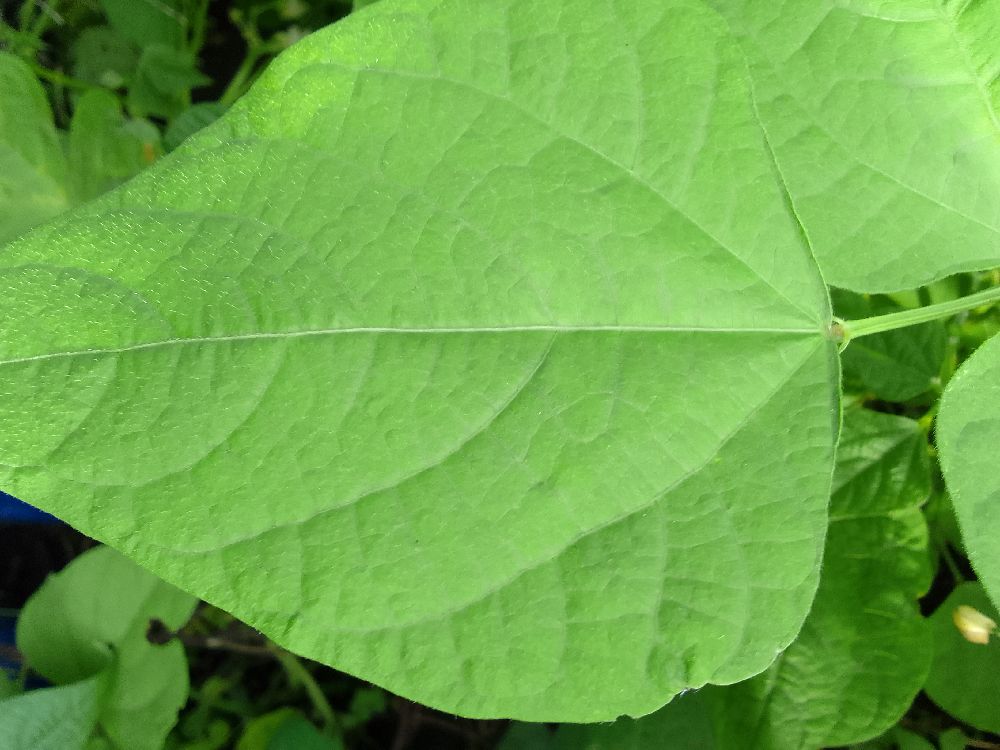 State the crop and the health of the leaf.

common bean, healthy
